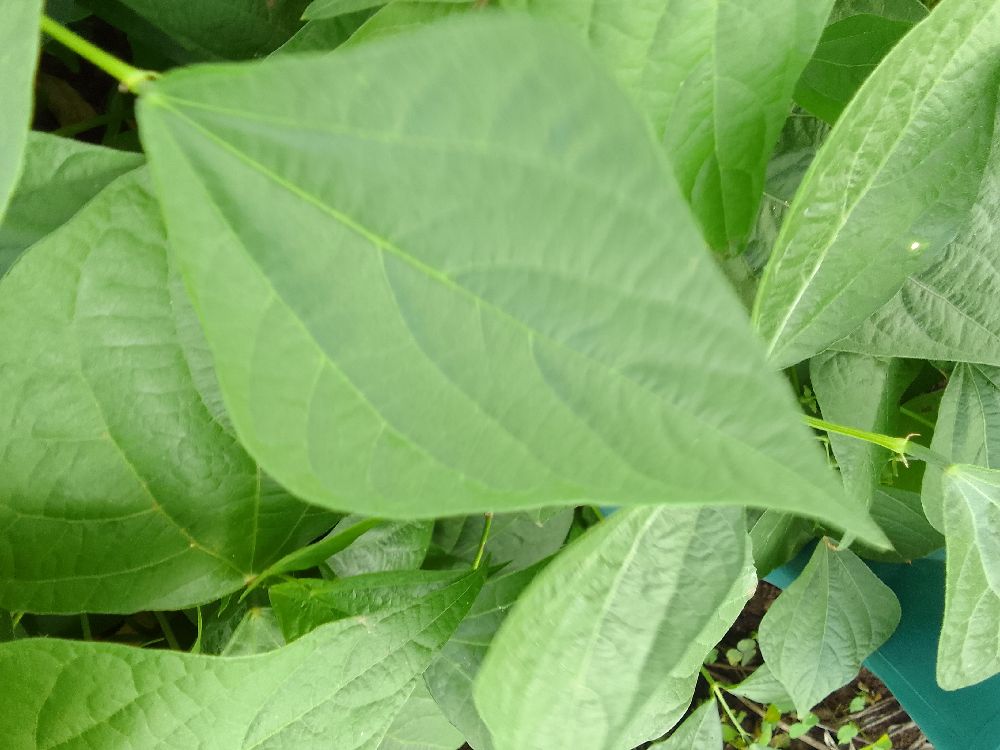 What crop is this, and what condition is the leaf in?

common bean, healthy
